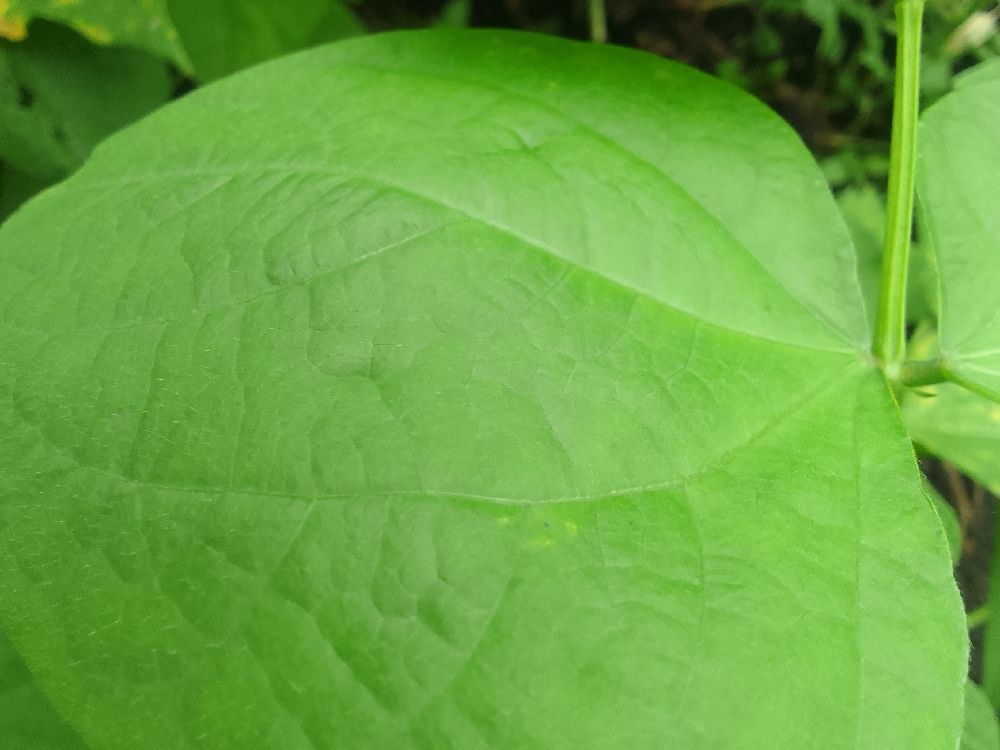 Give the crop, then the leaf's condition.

common bean, healthy
